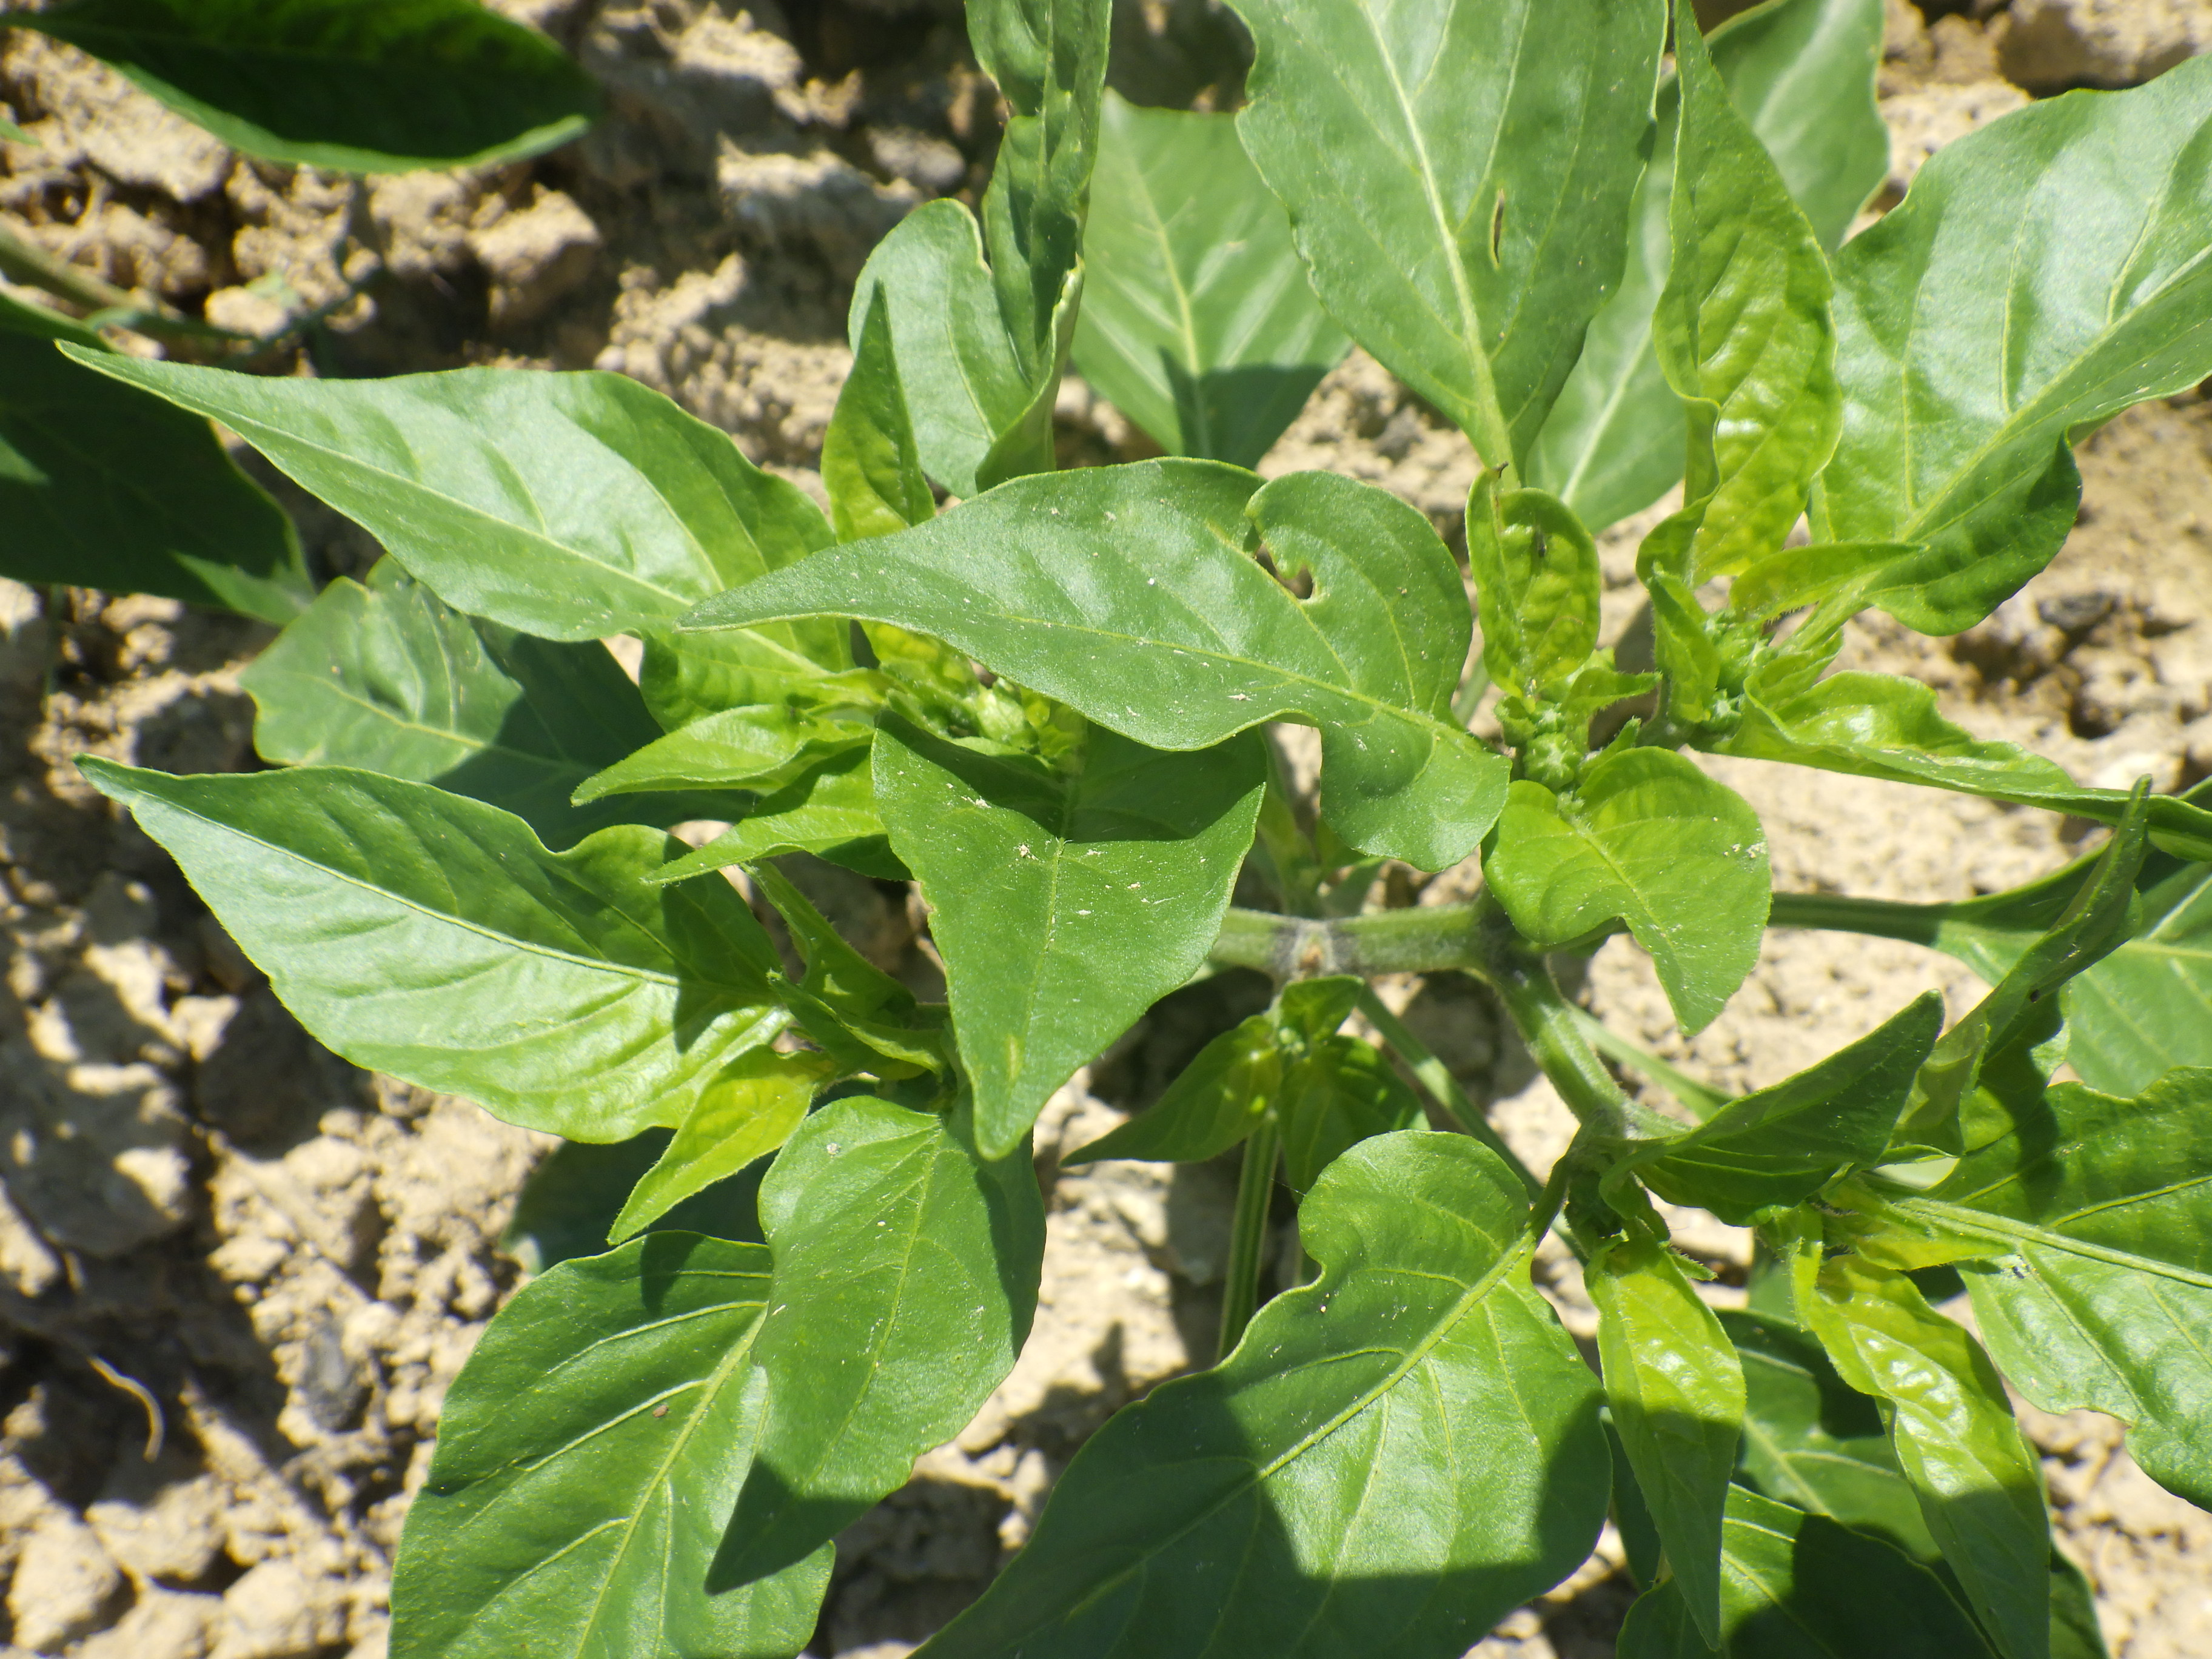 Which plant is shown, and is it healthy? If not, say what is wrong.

chili pepper, aphids, phytophagous
